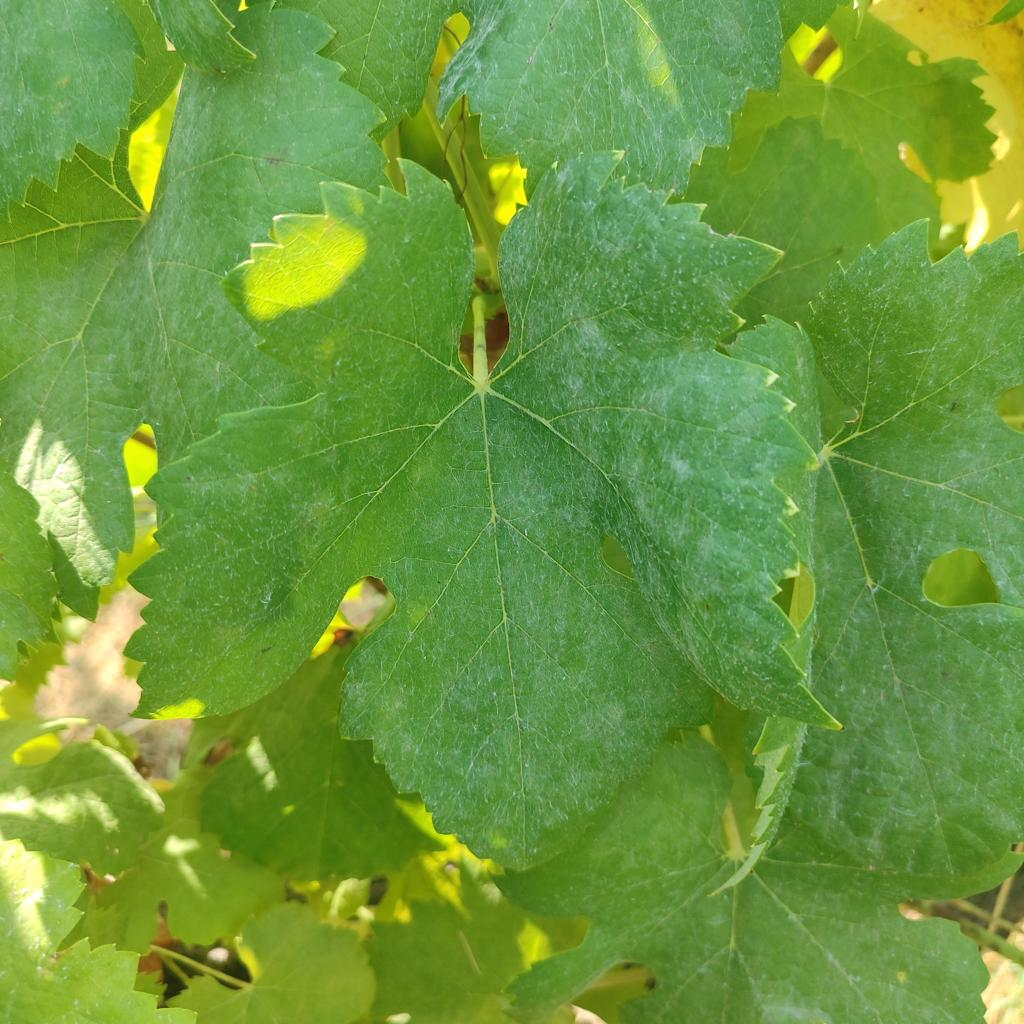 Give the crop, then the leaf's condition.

grapevine, powdery mildew
